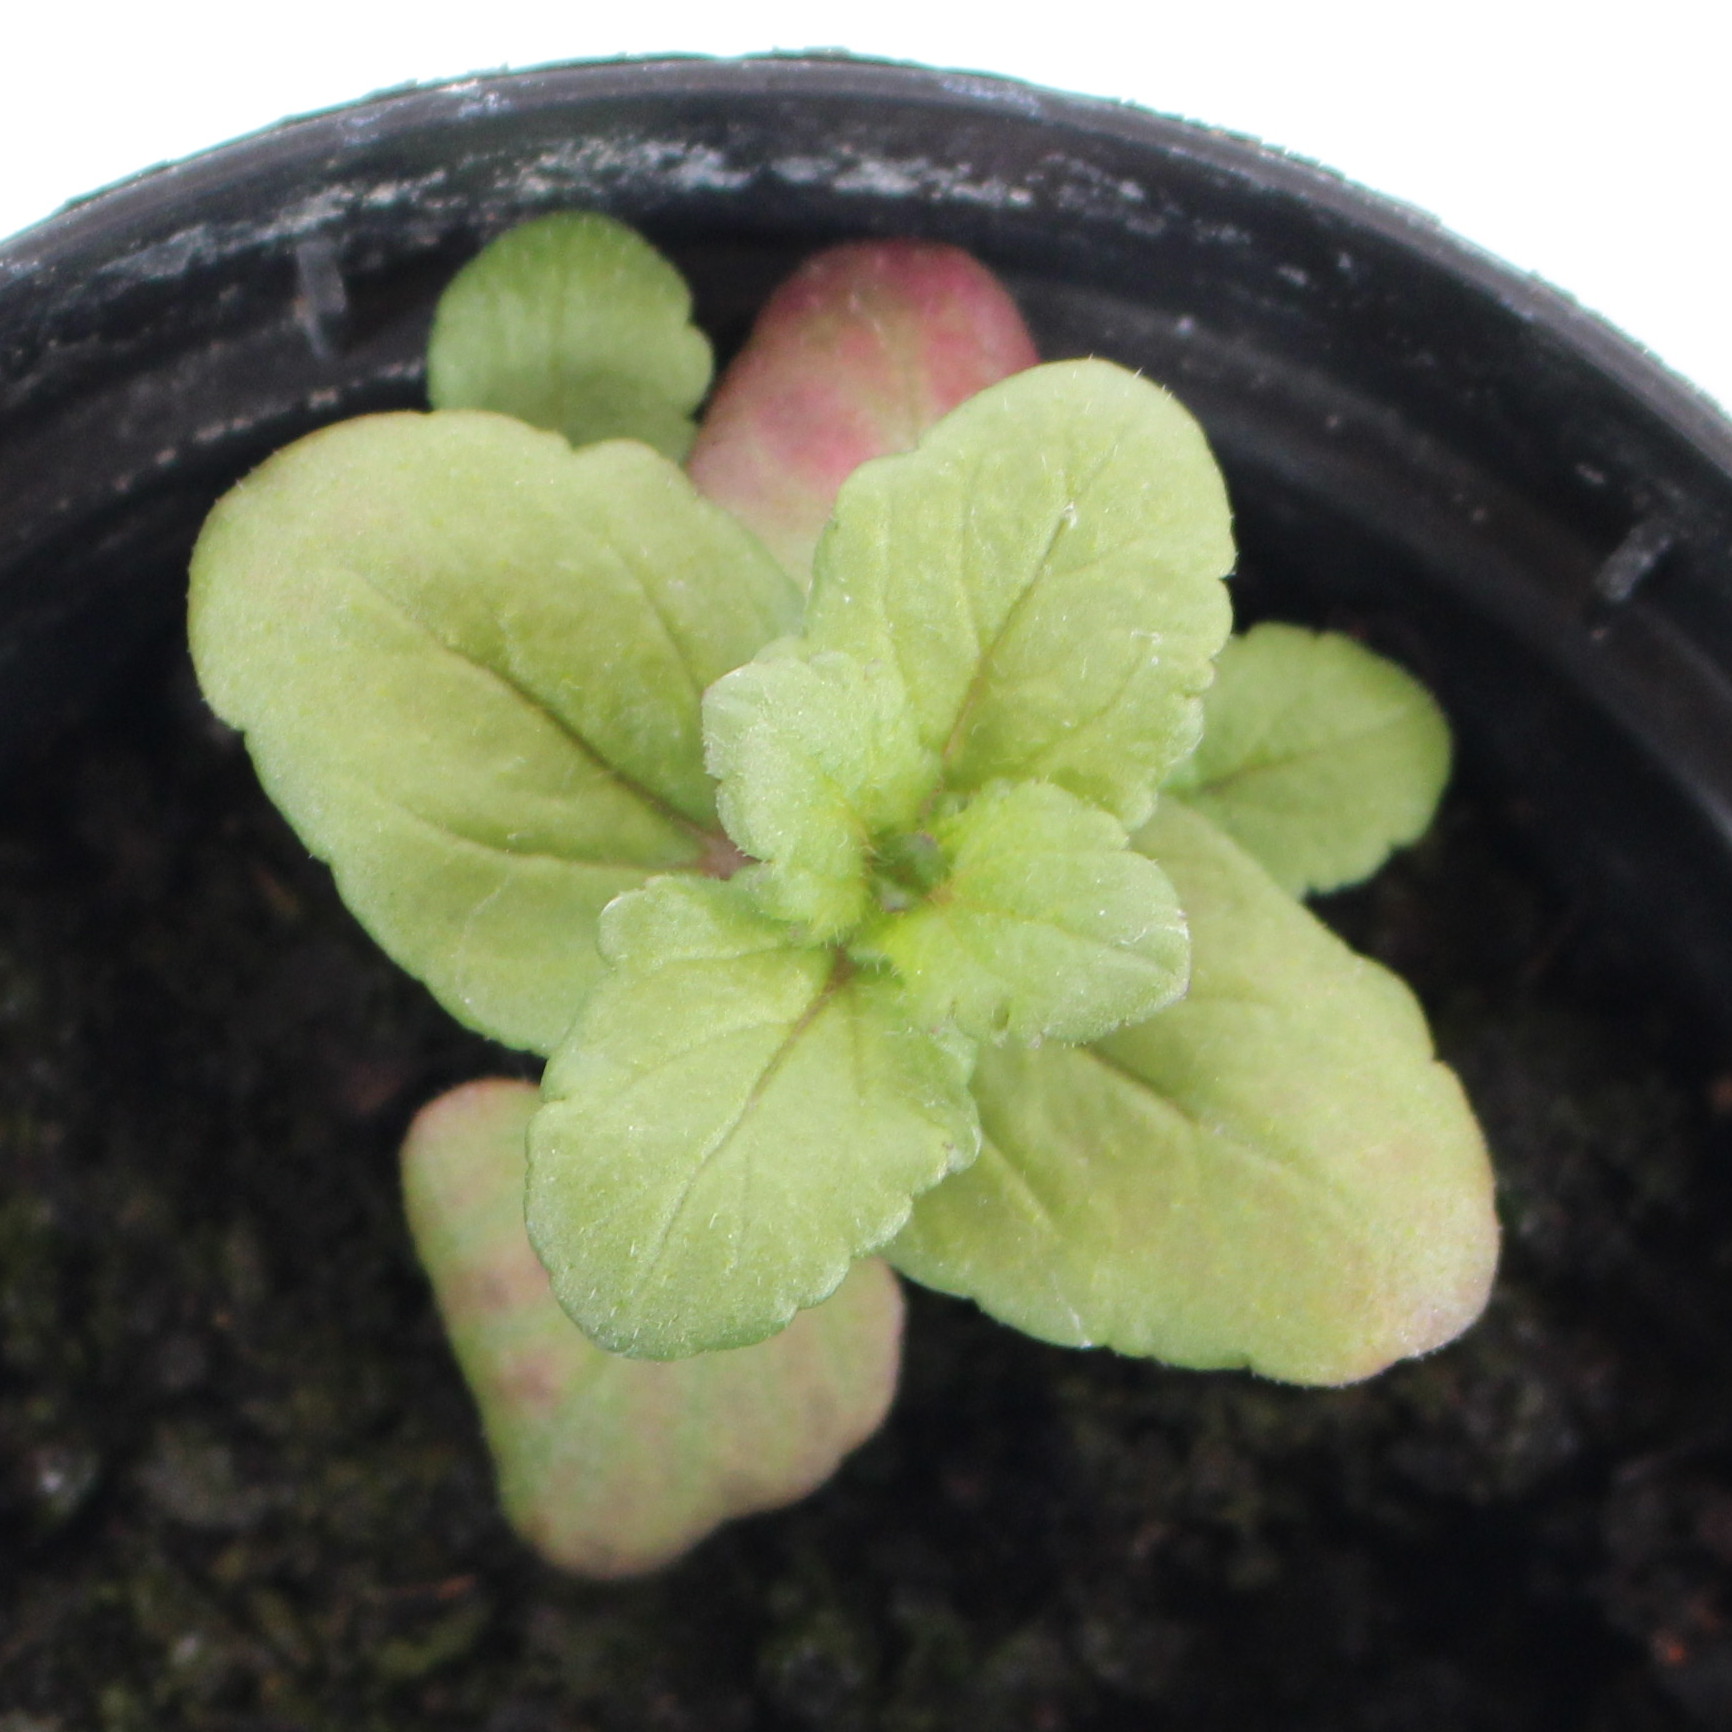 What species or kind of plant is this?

Veronica persica
